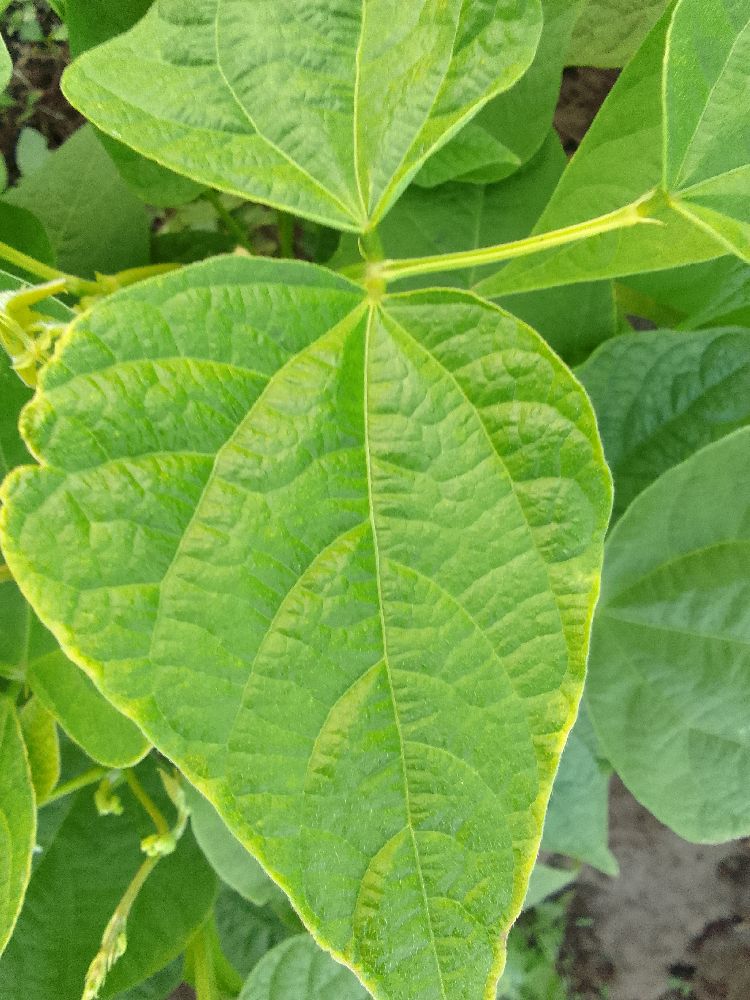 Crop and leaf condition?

common bean, healthy
